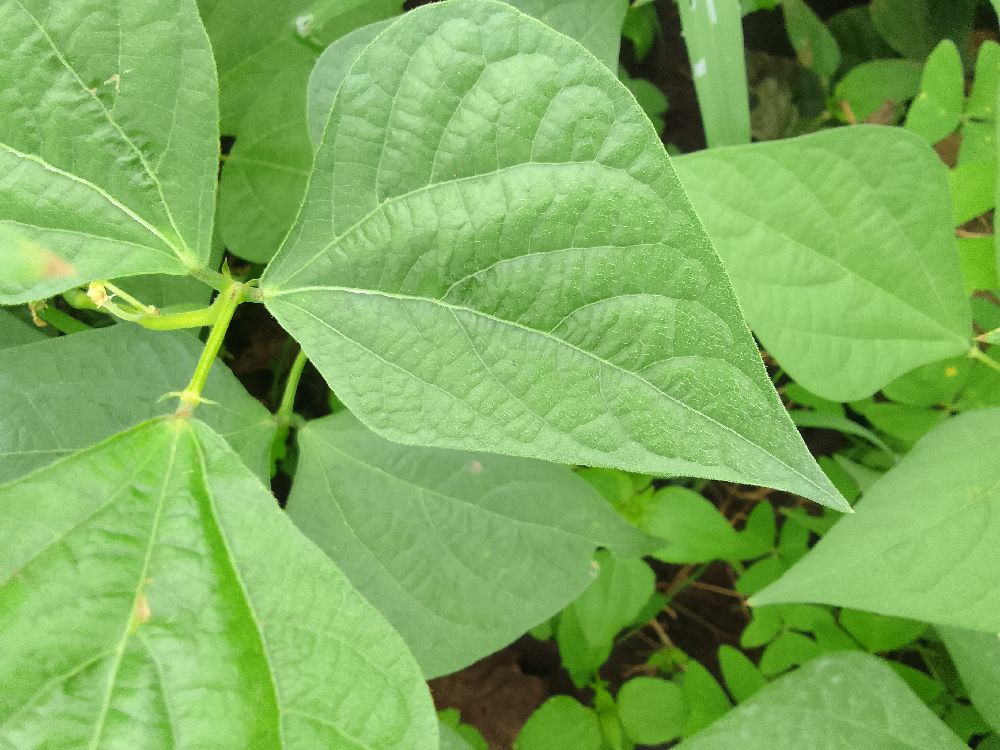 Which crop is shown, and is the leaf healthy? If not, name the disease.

common bean, healthy
